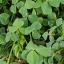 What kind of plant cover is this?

unstructured weed
